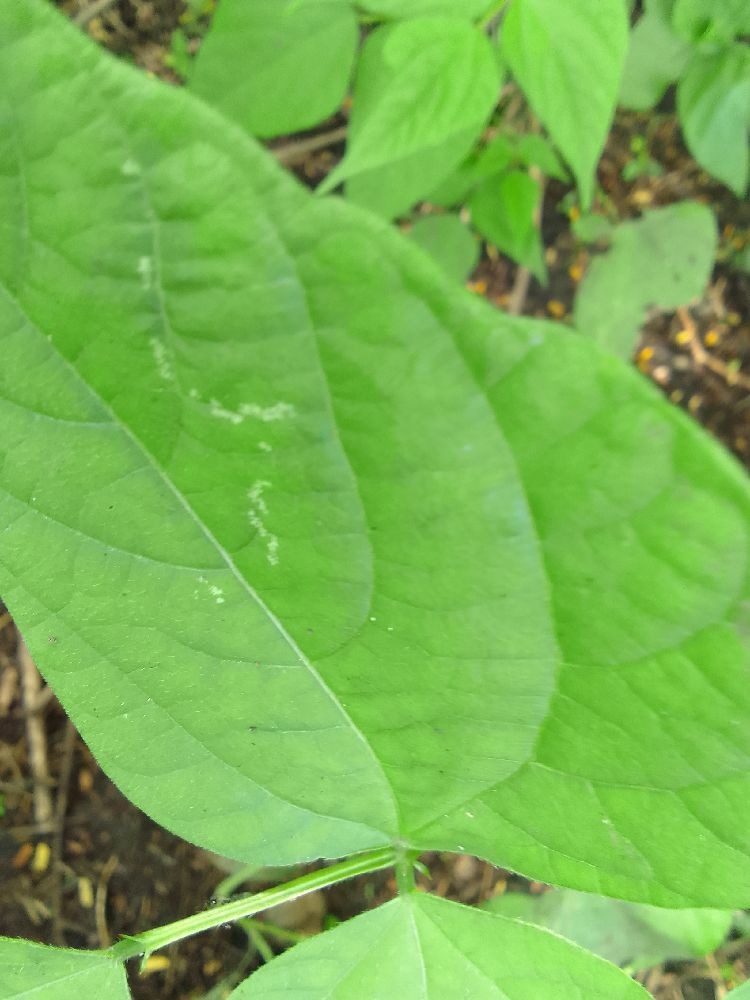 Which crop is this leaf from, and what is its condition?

common bean, healthy
